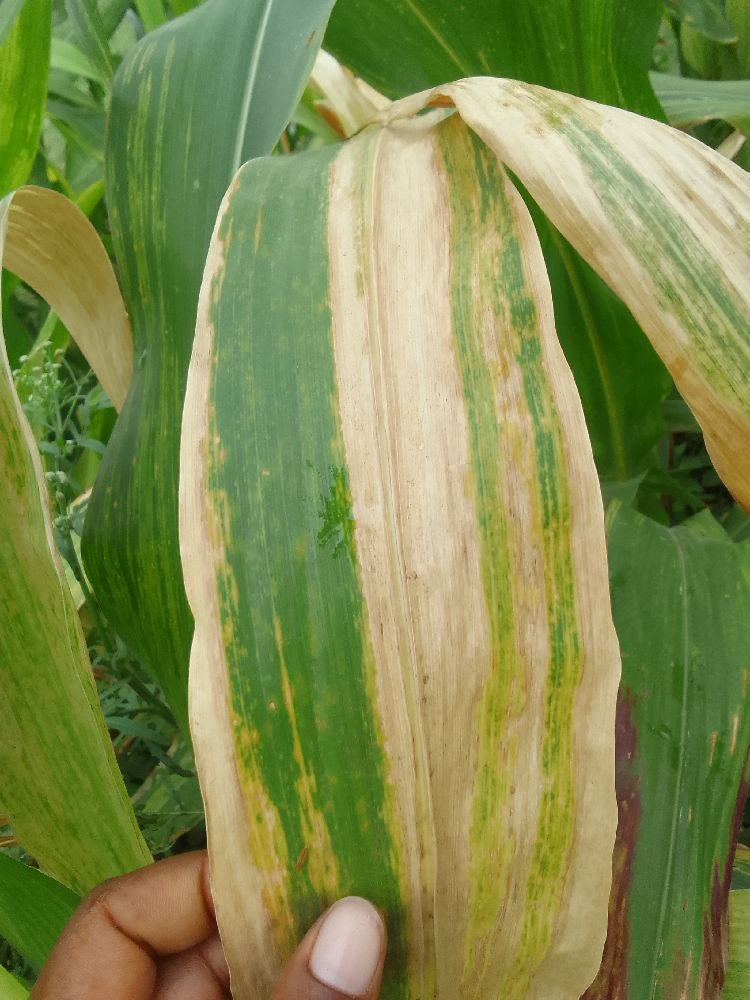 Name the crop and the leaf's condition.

maize, maize lethal necrosis
